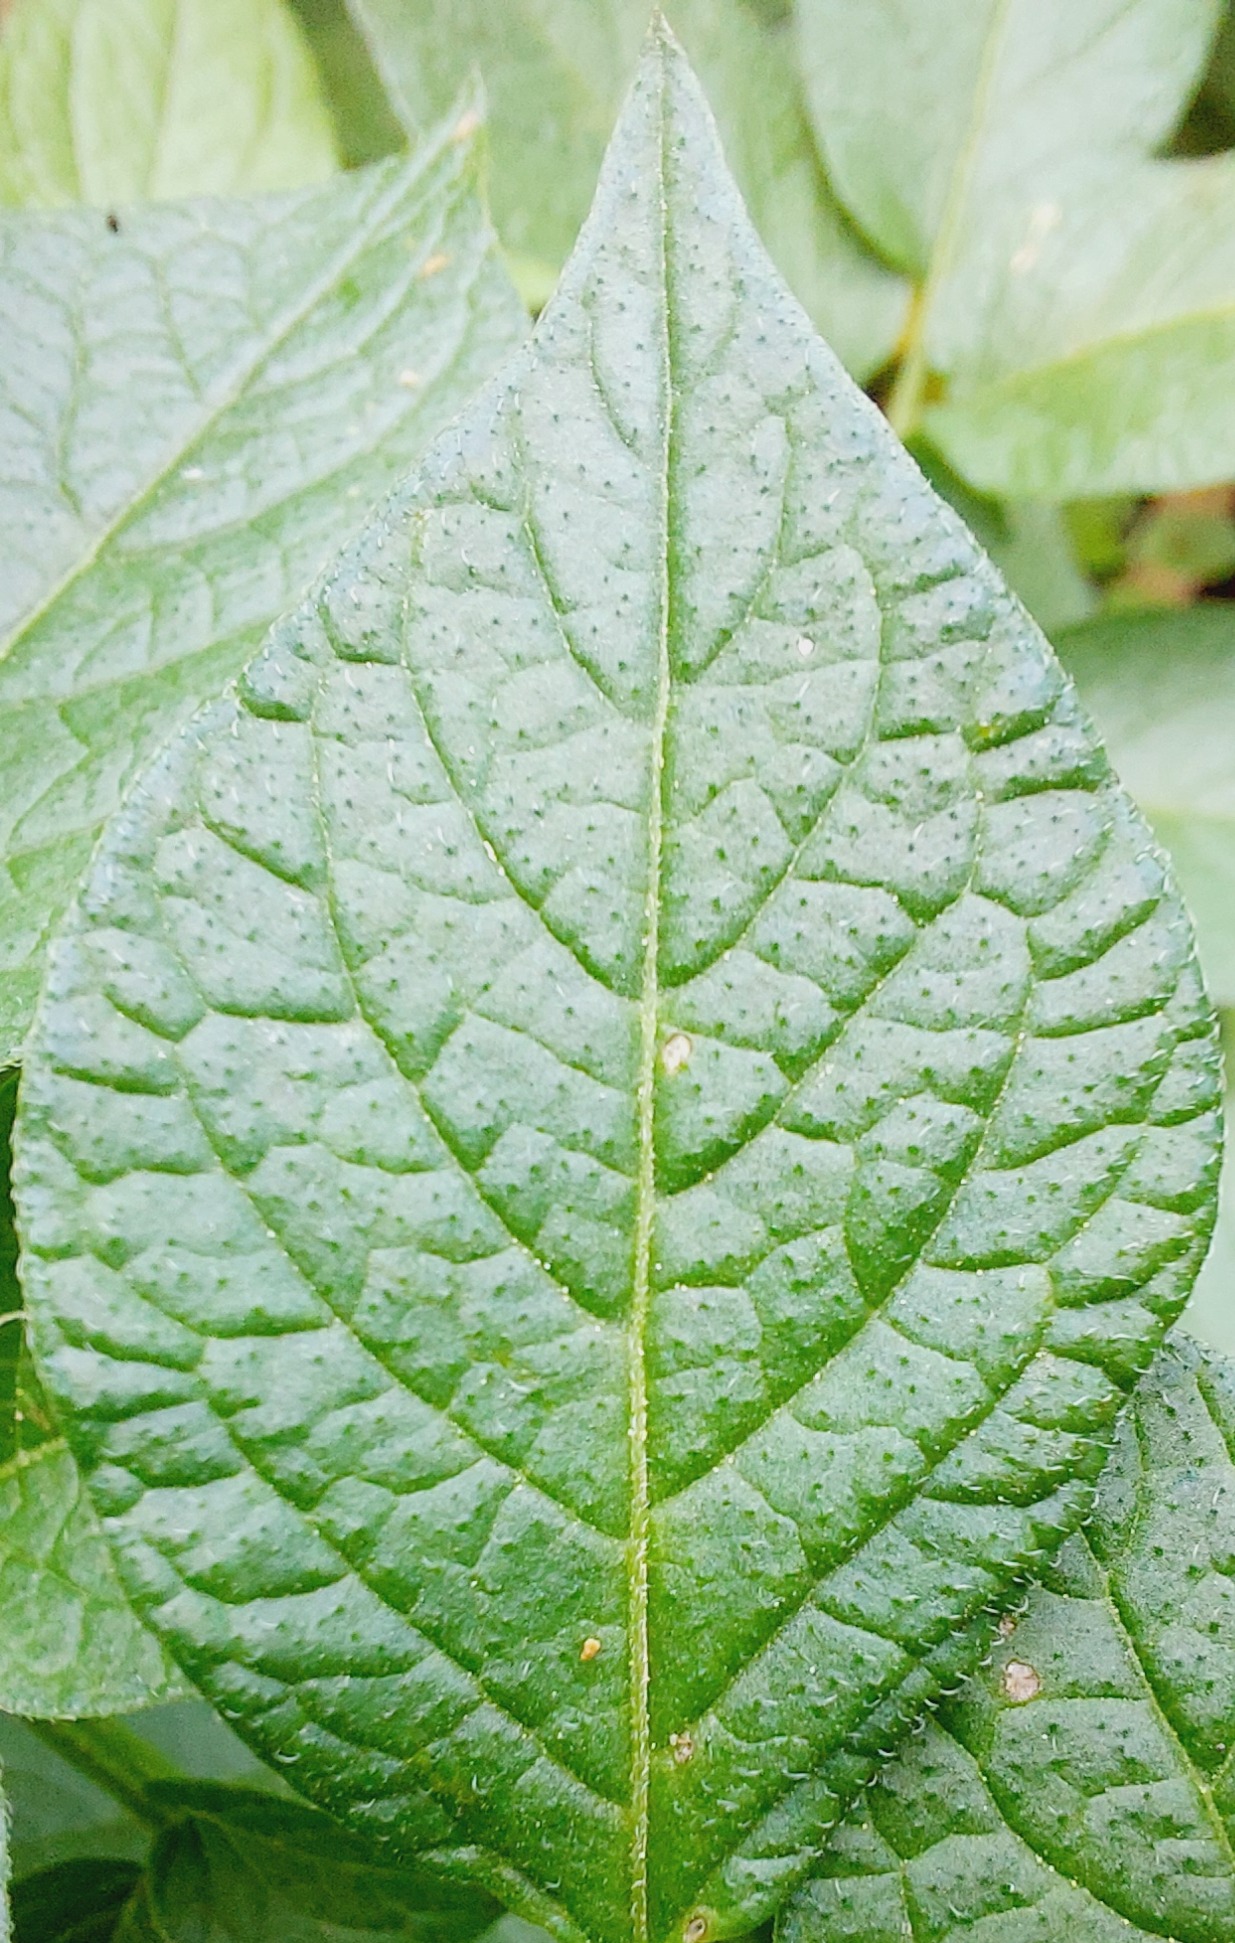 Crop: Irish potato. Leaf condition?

healthy
